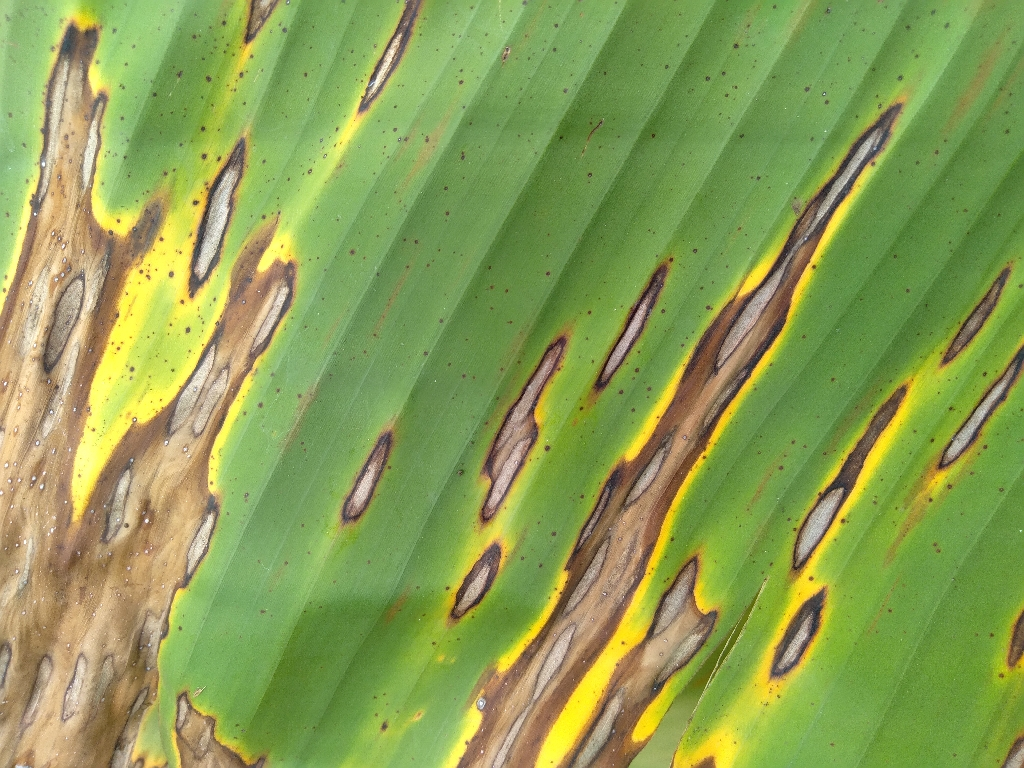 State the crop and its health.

banana, black sigatoka
